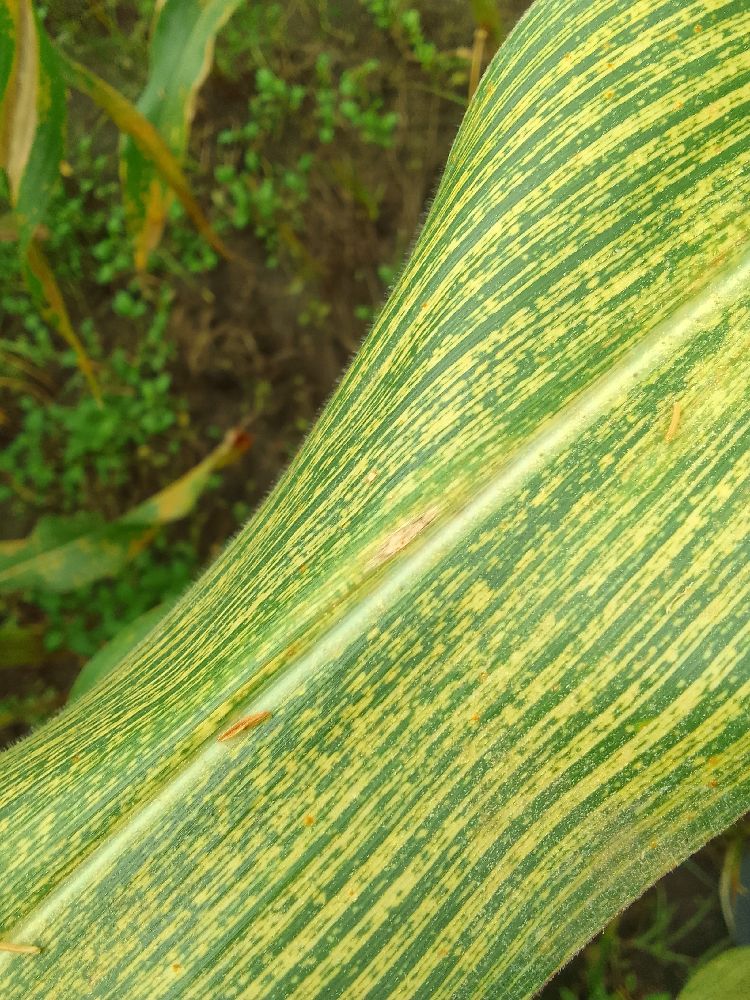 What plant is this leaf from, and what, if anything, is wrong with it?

maize, maize streak virus
